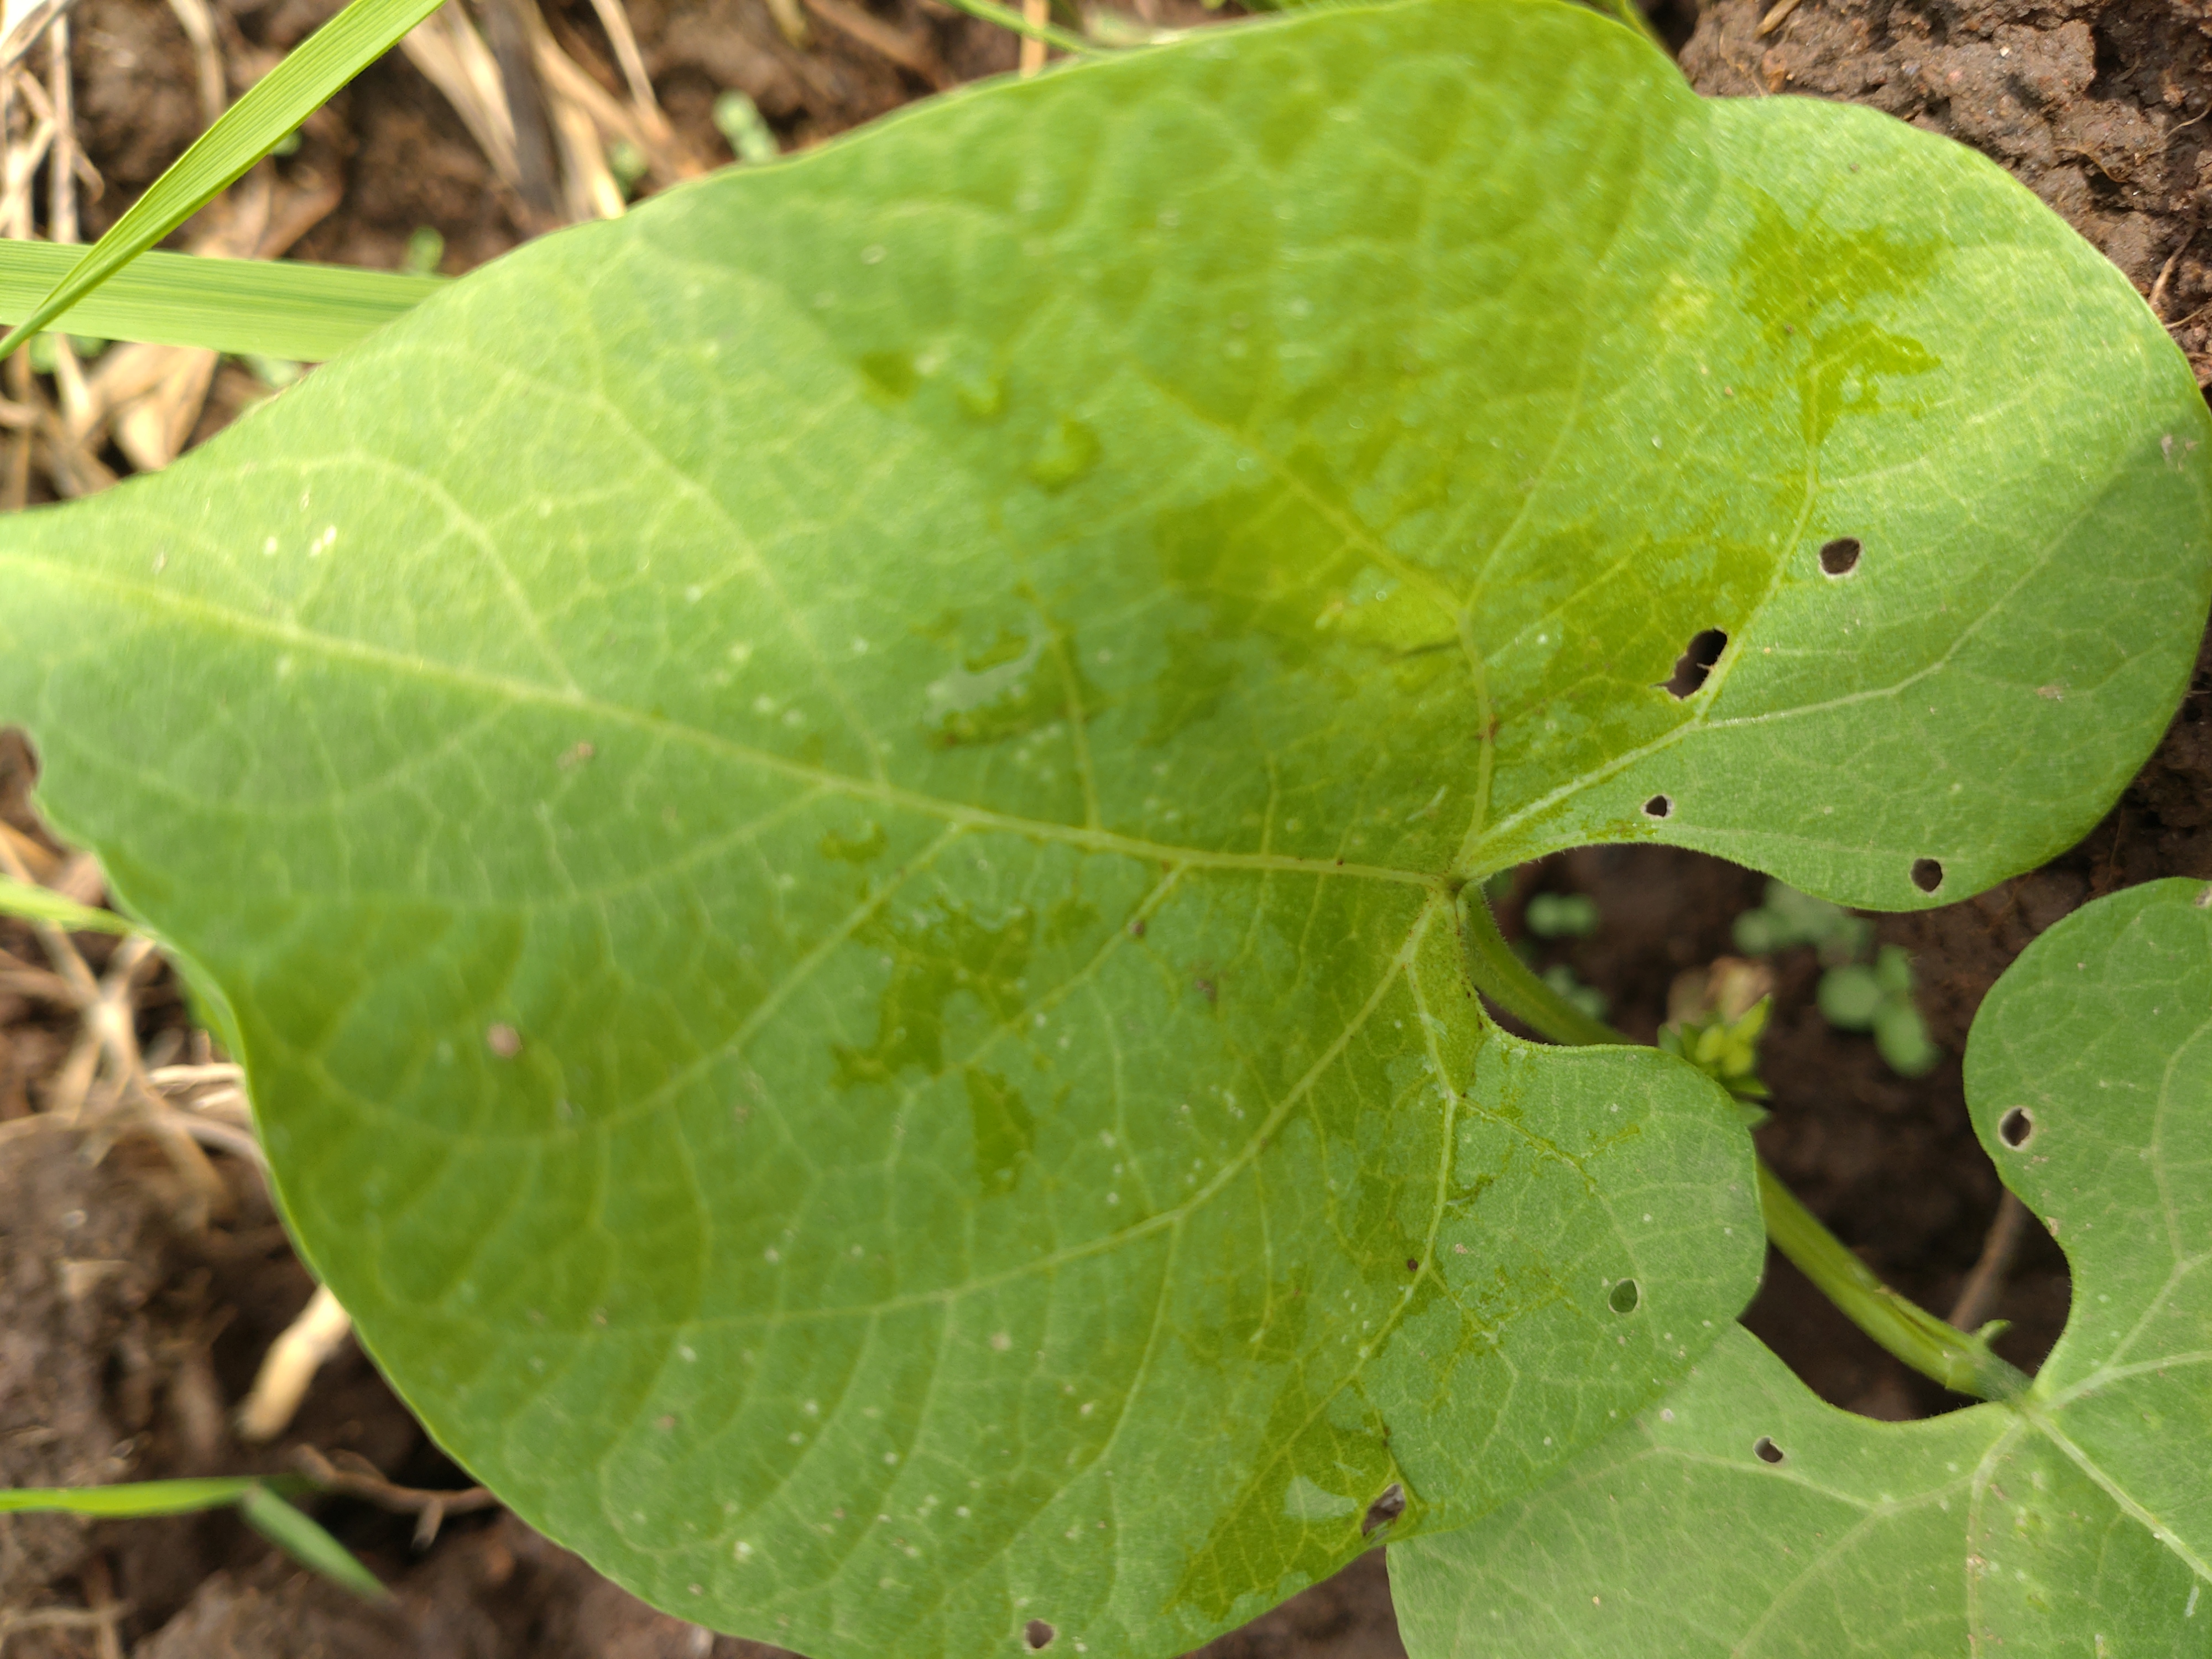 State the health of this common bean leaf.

healthy
